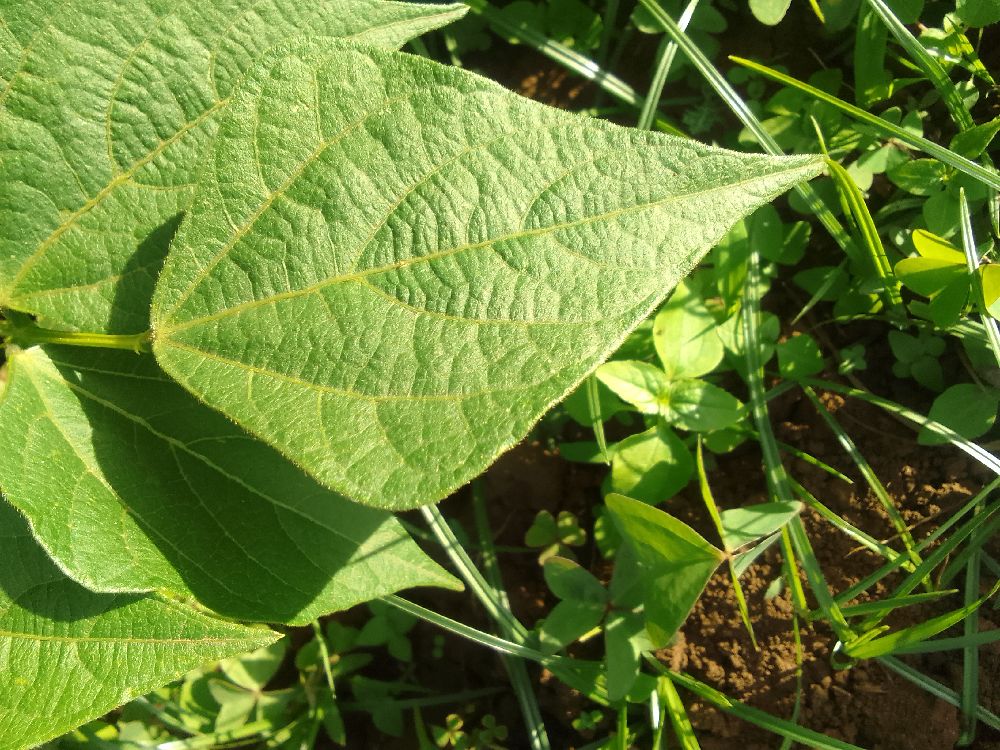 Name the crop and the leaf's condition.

common bean, healthy
